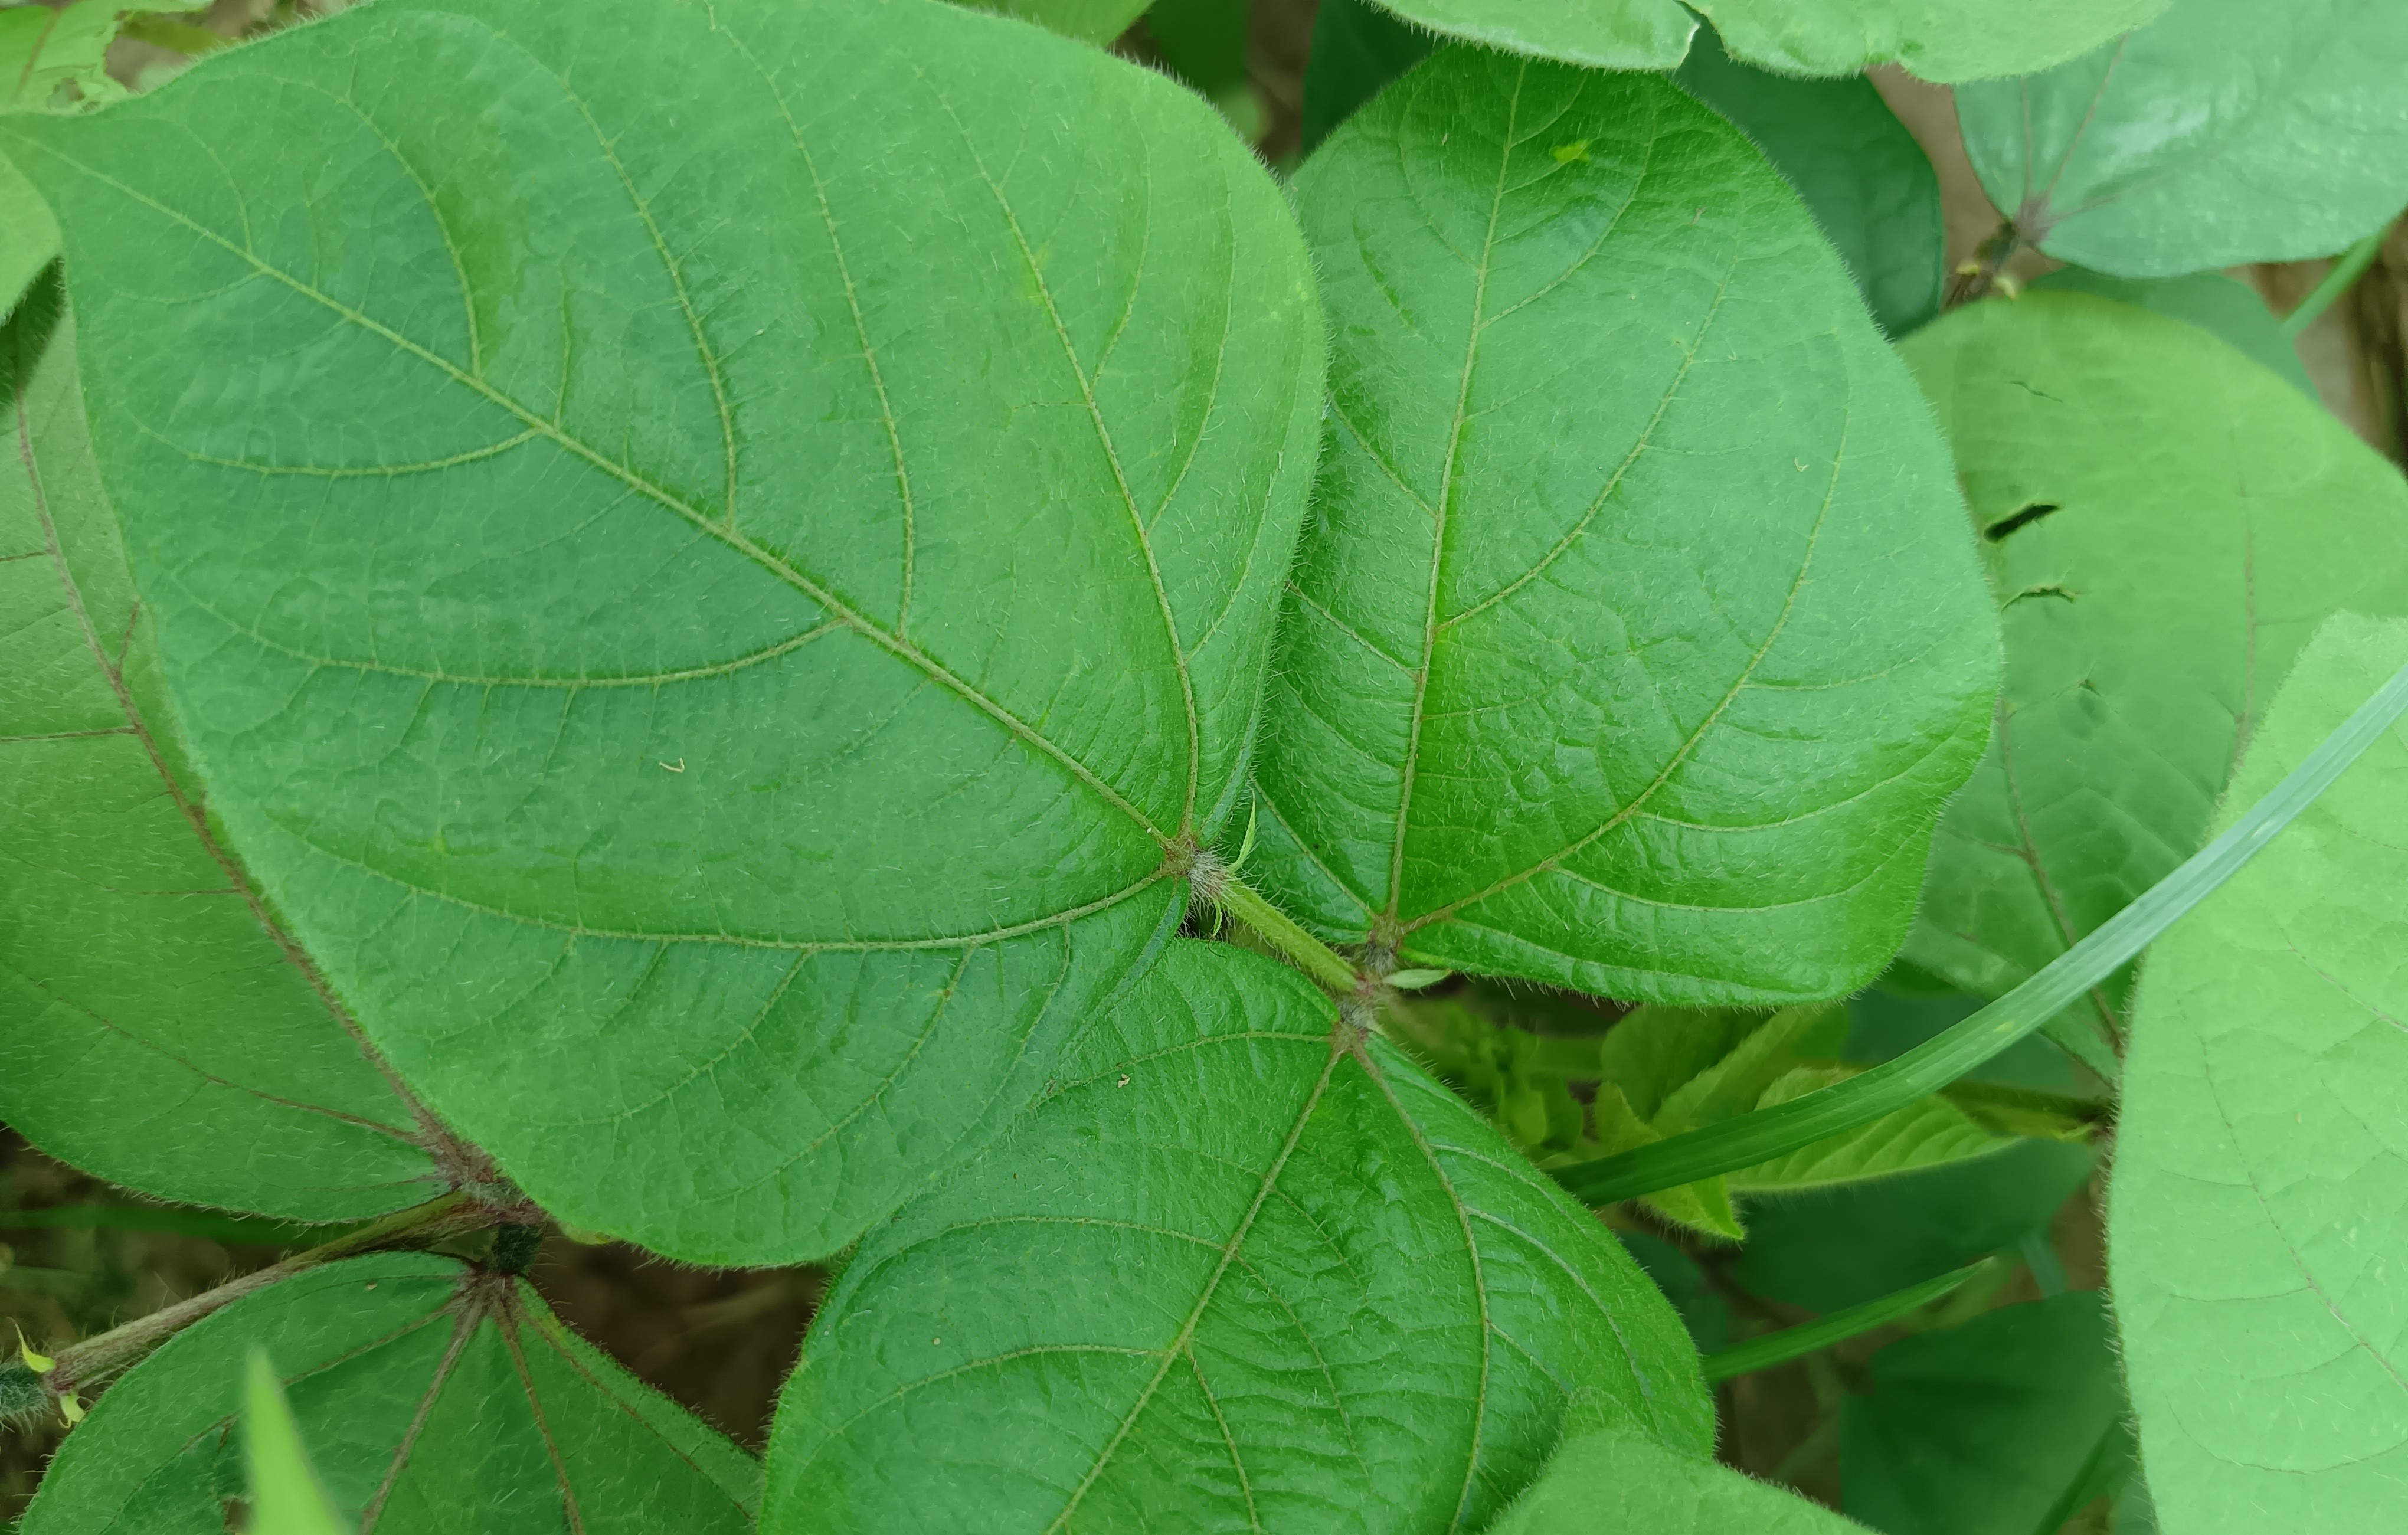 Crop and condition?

mungbean, healthy
